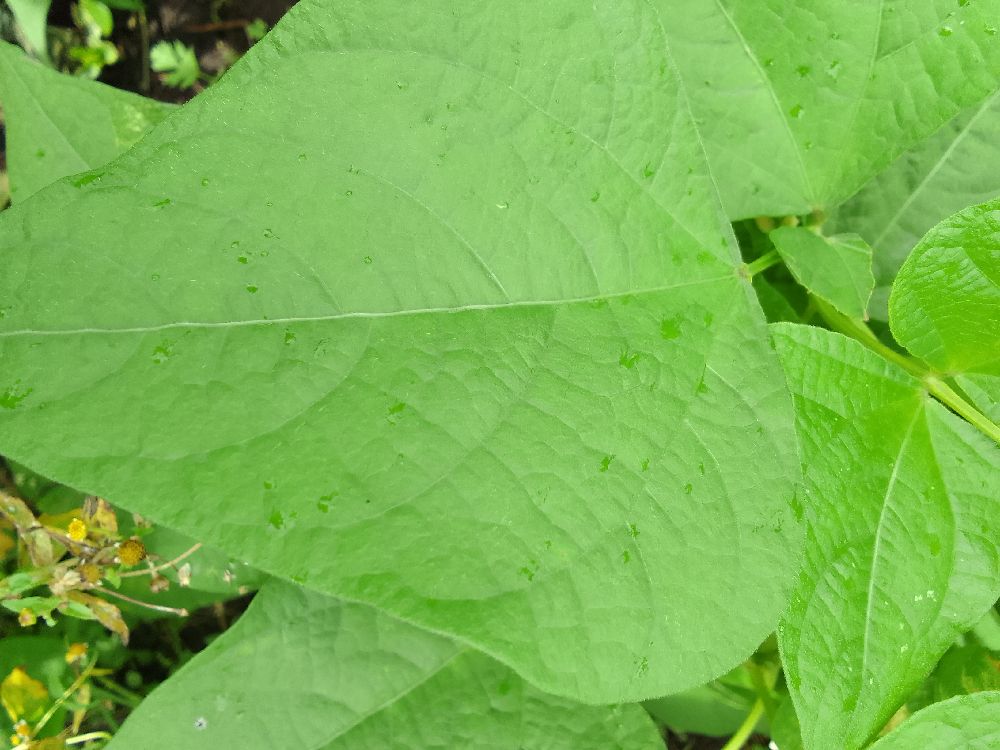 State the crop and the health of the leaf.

common bean, healthy
